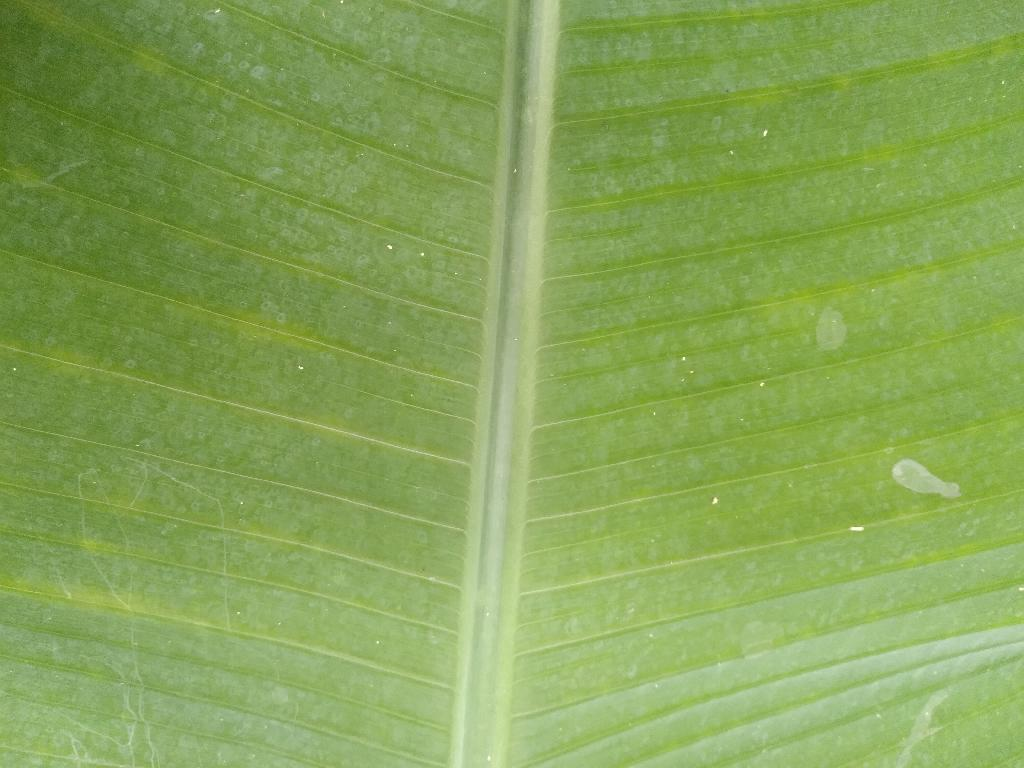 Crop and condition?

banana, healthy
